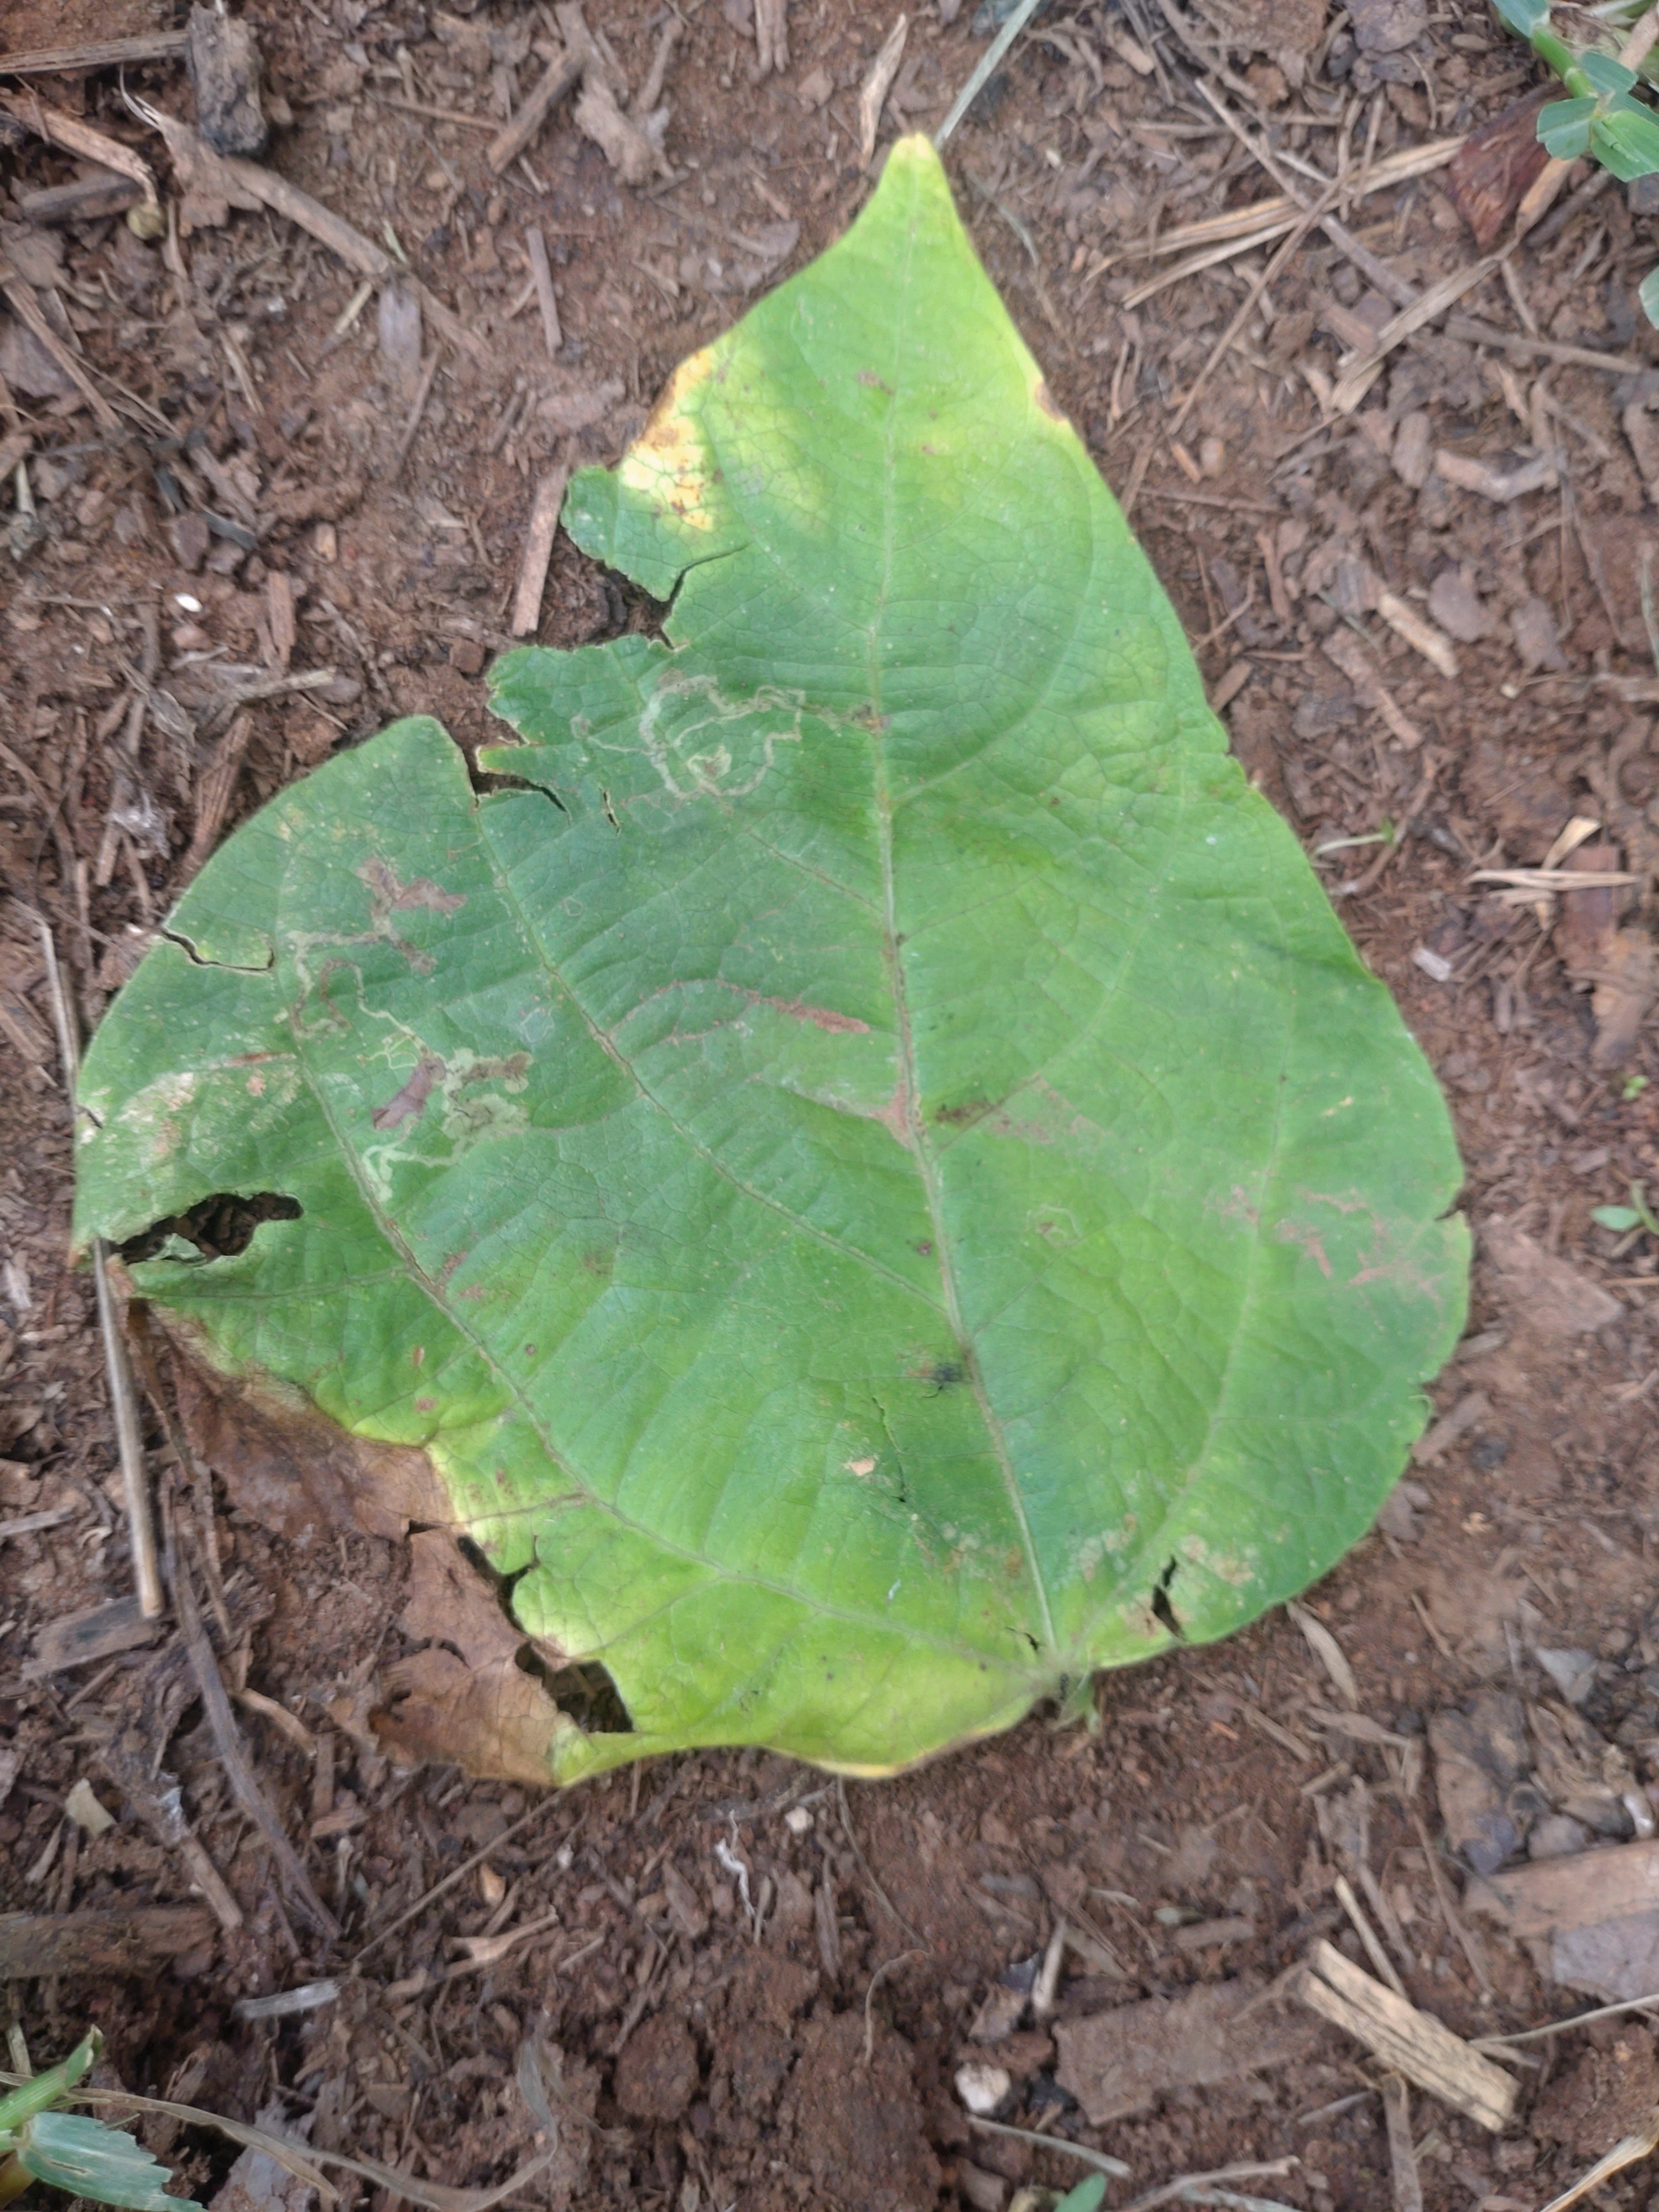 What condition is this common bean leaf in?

anthracnose
